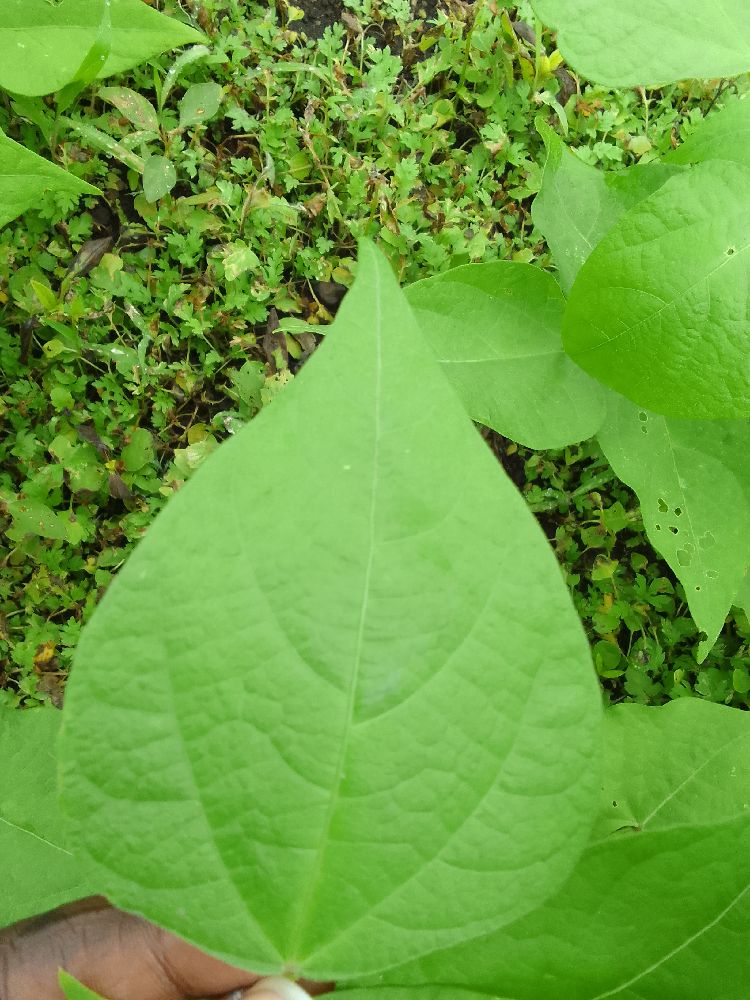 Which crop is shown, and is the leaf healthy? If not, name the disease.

common bean, healthy
